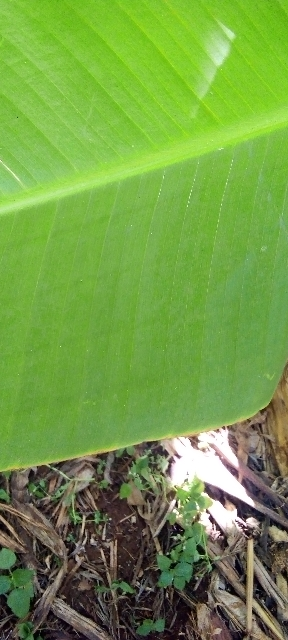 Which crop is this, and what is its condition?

banana, healthy
